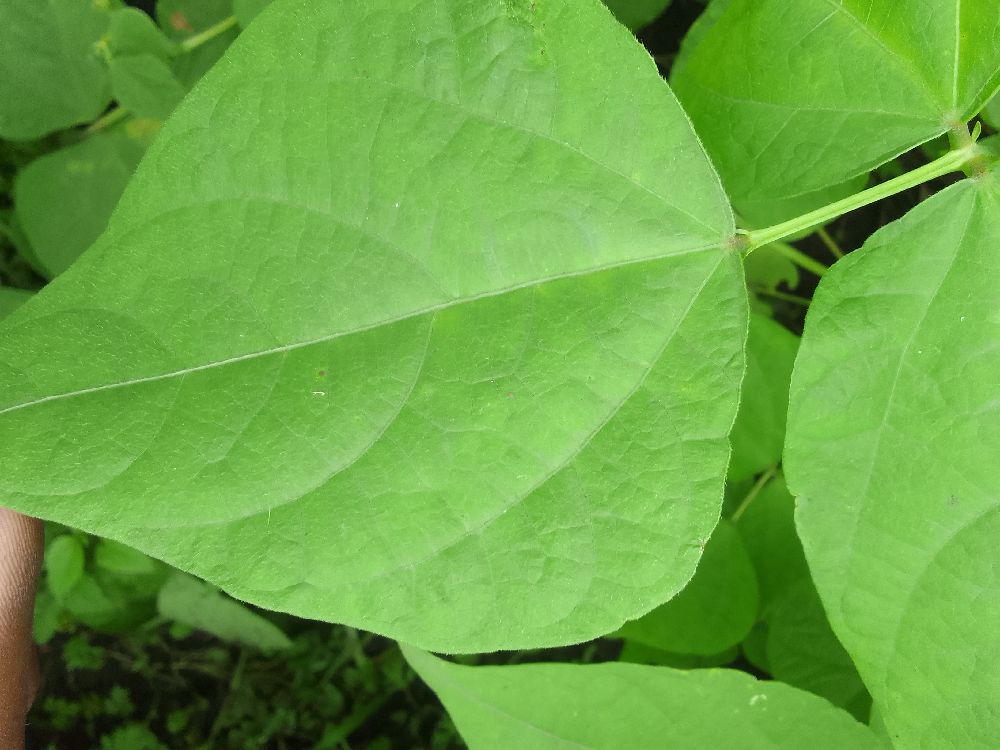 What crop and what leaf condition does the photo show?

common bean, healthy
